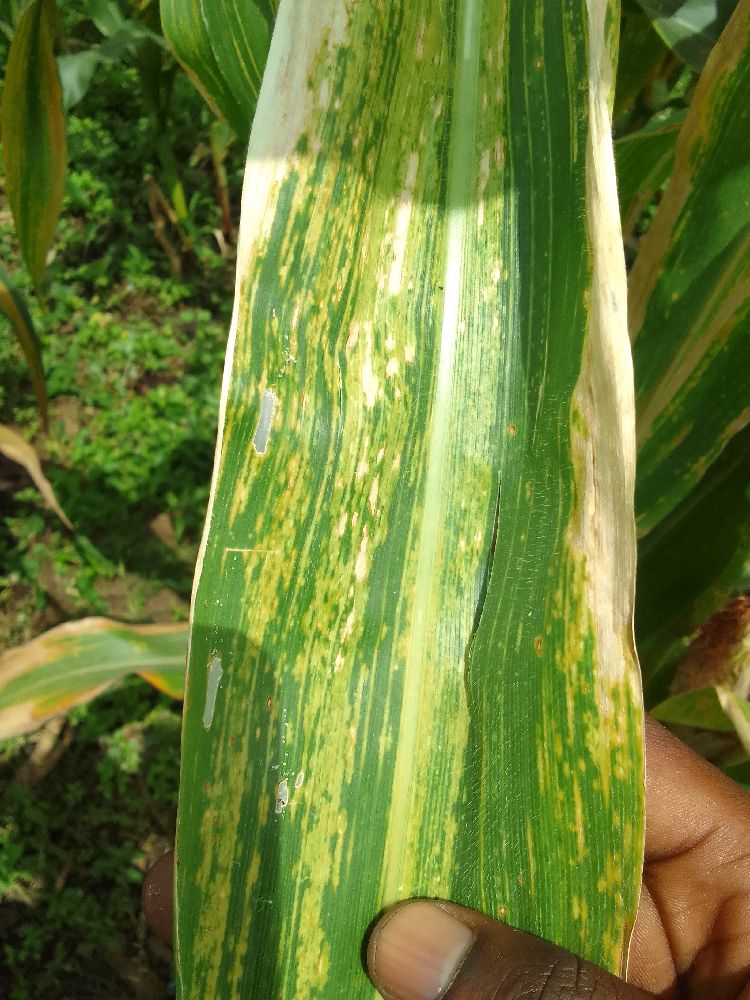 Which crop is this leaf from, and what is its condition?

maize, maize lethal necrosis
